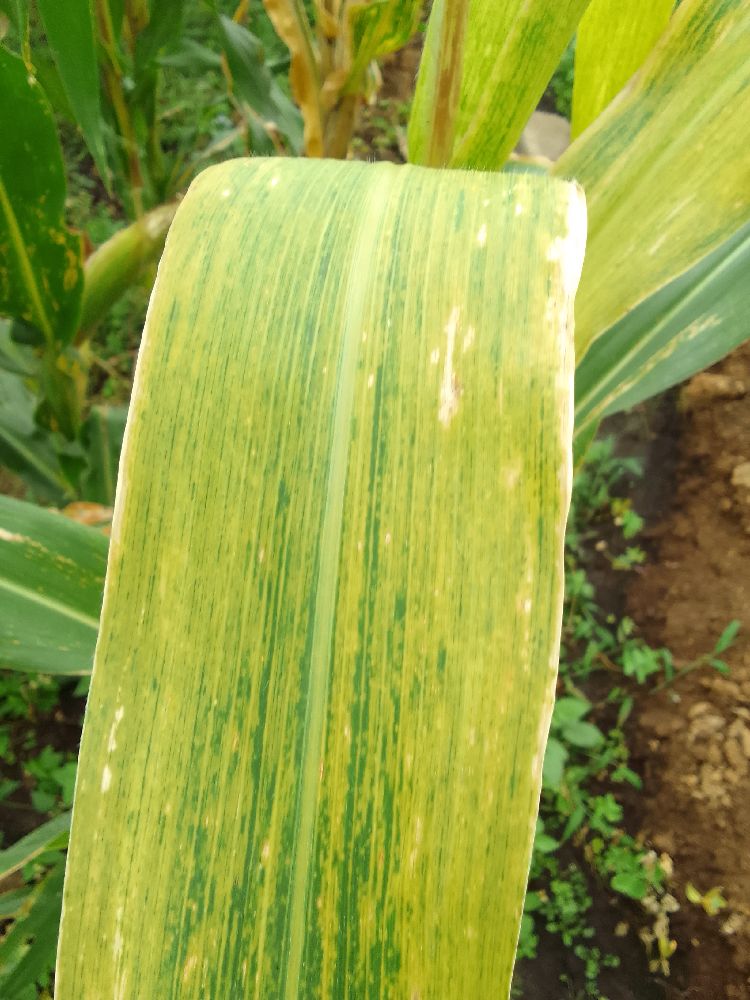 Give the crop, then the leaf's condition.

maize, maize lethal necrosis
